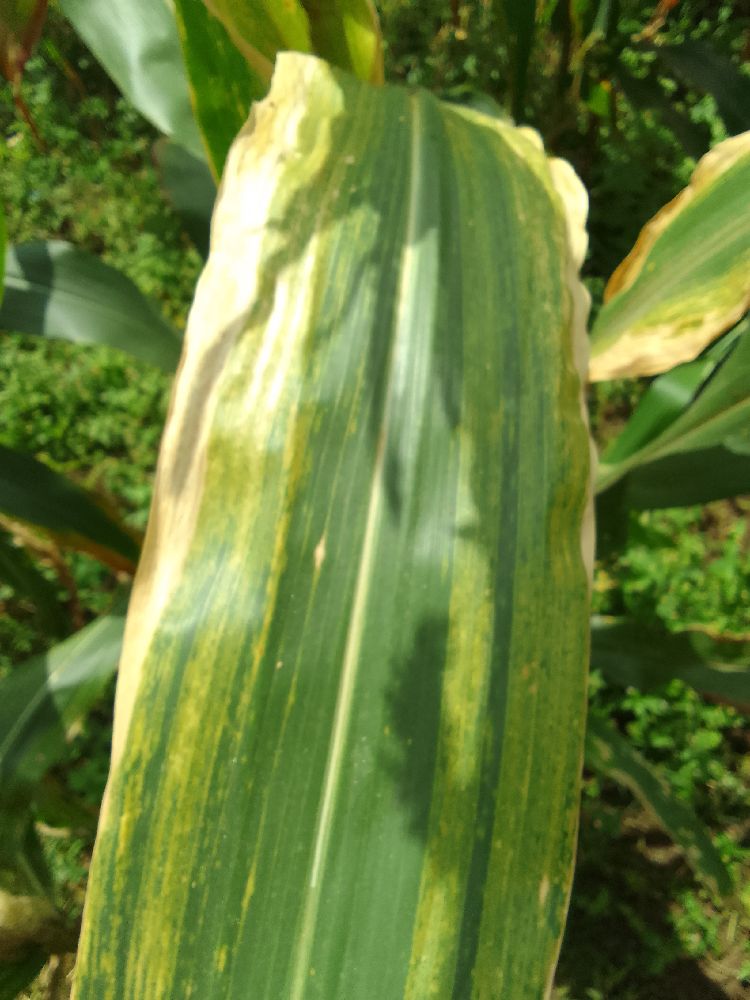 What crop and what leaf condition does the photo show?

maize, maize lethal necrosis
